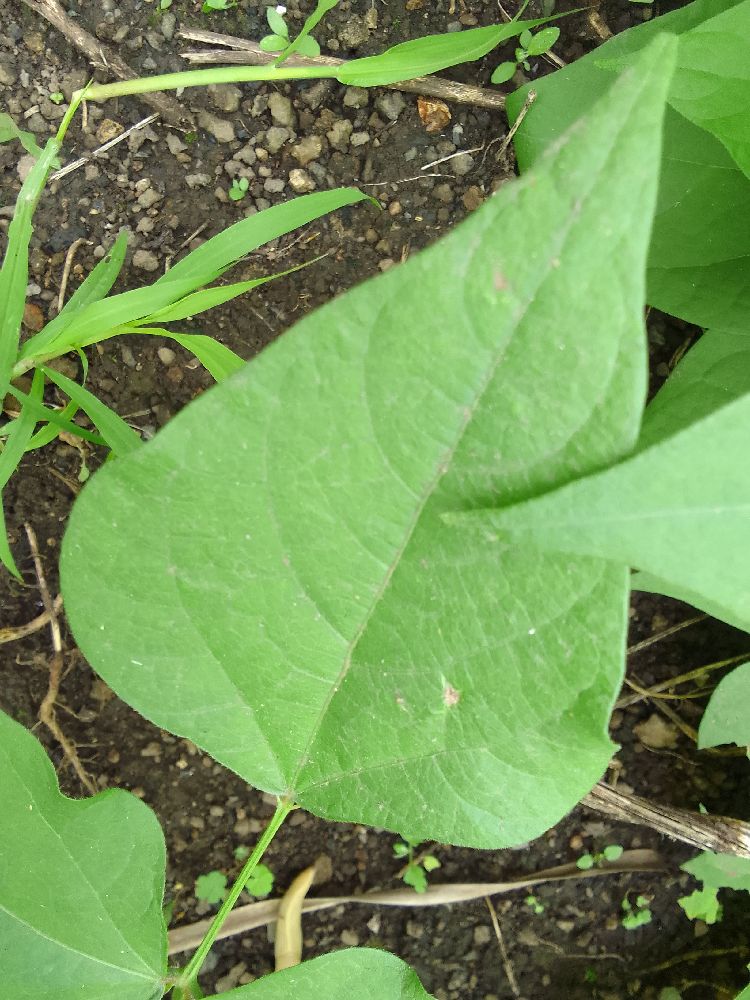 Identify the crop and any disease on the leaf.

common bean, healthy
